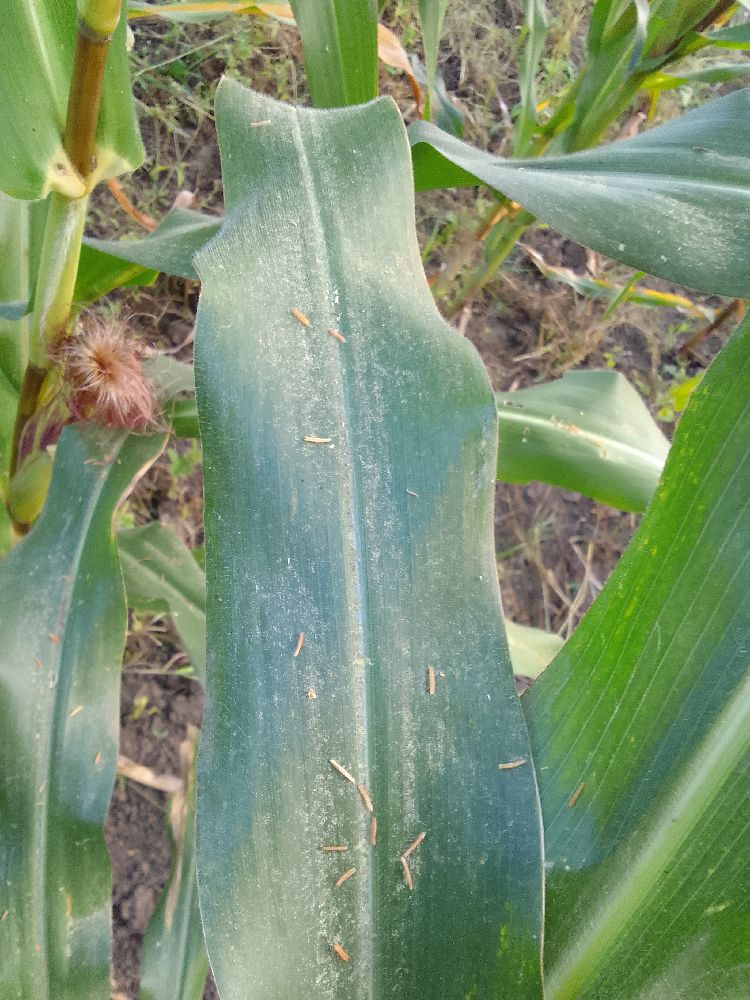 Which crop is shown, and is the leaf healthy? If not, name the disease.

maize, healthy
